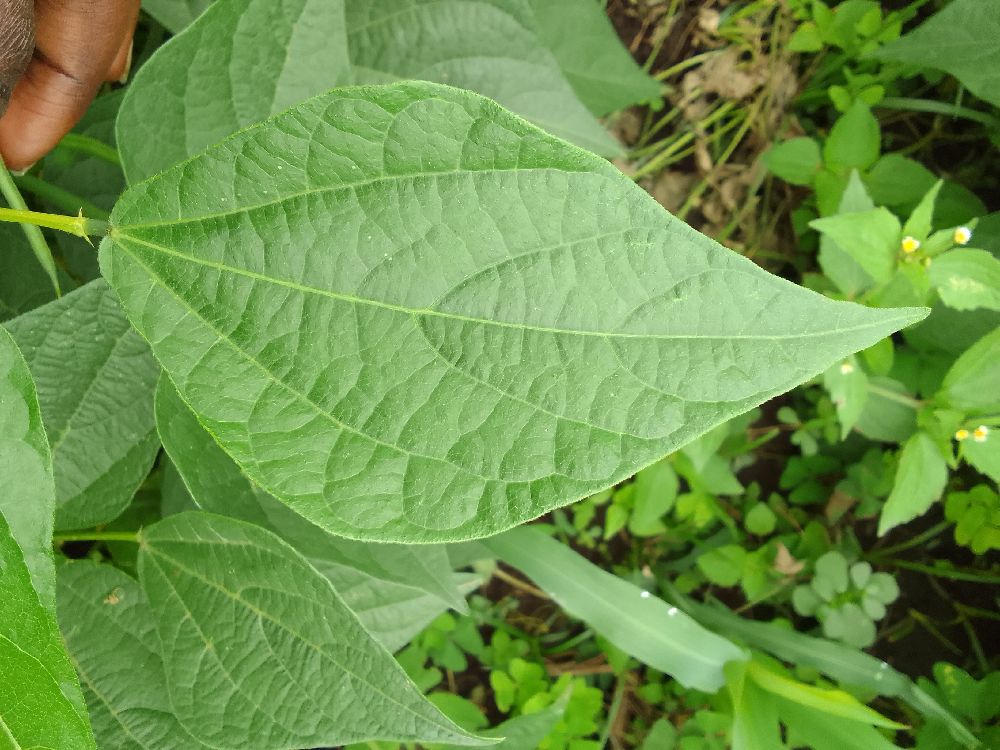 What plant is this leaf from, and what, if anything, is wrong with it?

common bean, healthy
